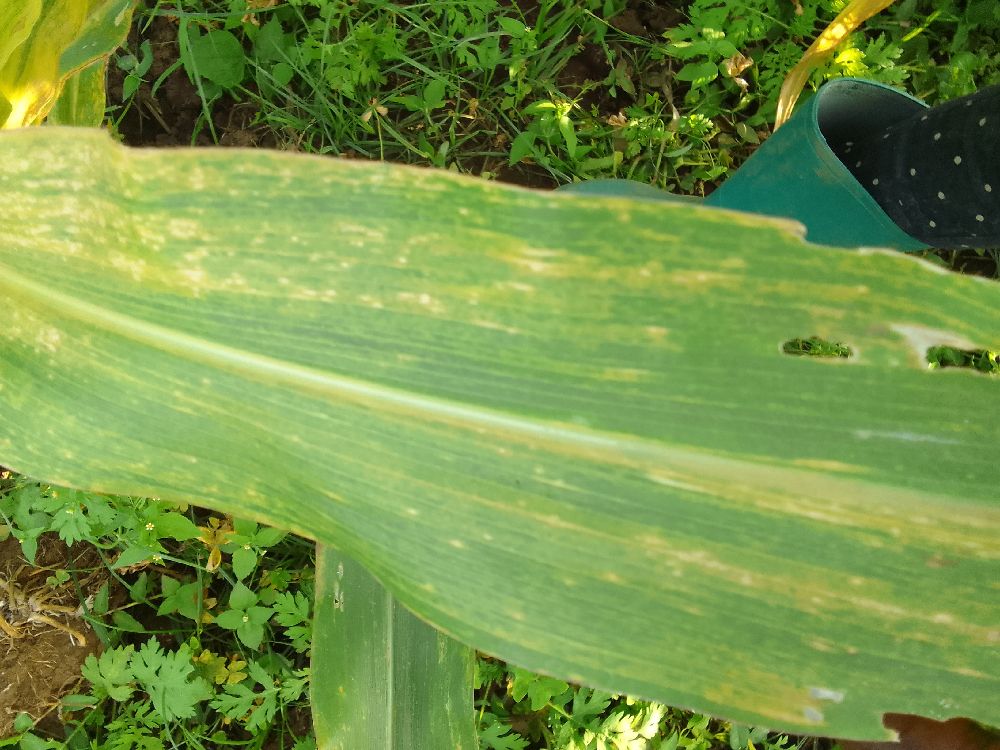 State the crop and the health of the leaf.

maize, maize lethal necrosis
